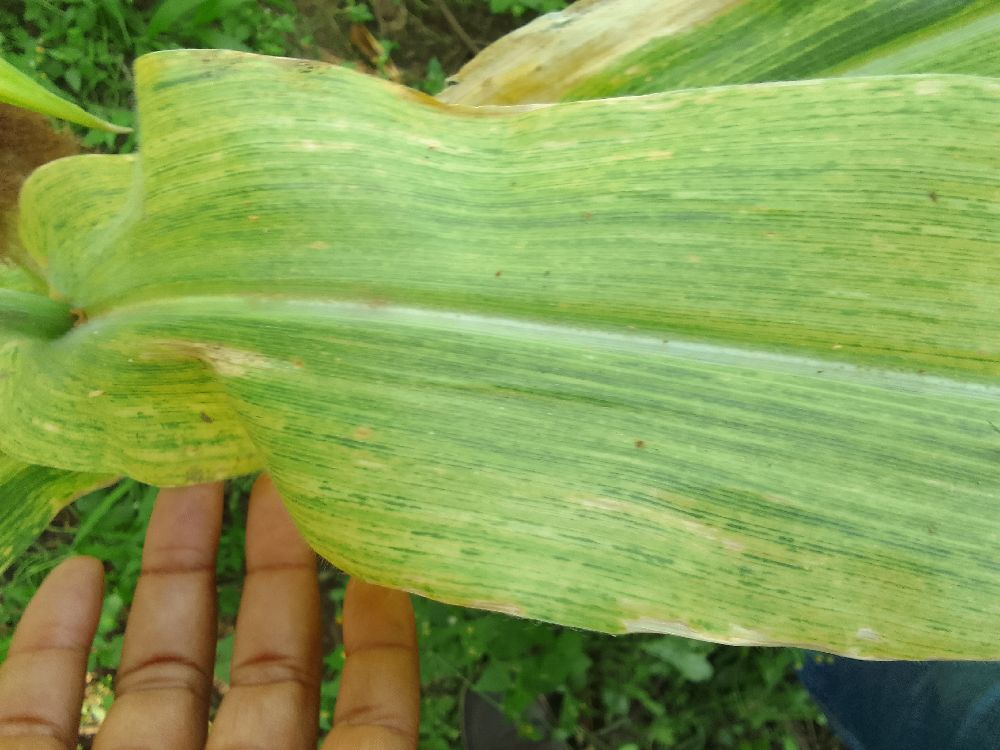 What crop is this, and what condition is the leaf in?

maize, maize lethal necrosis
